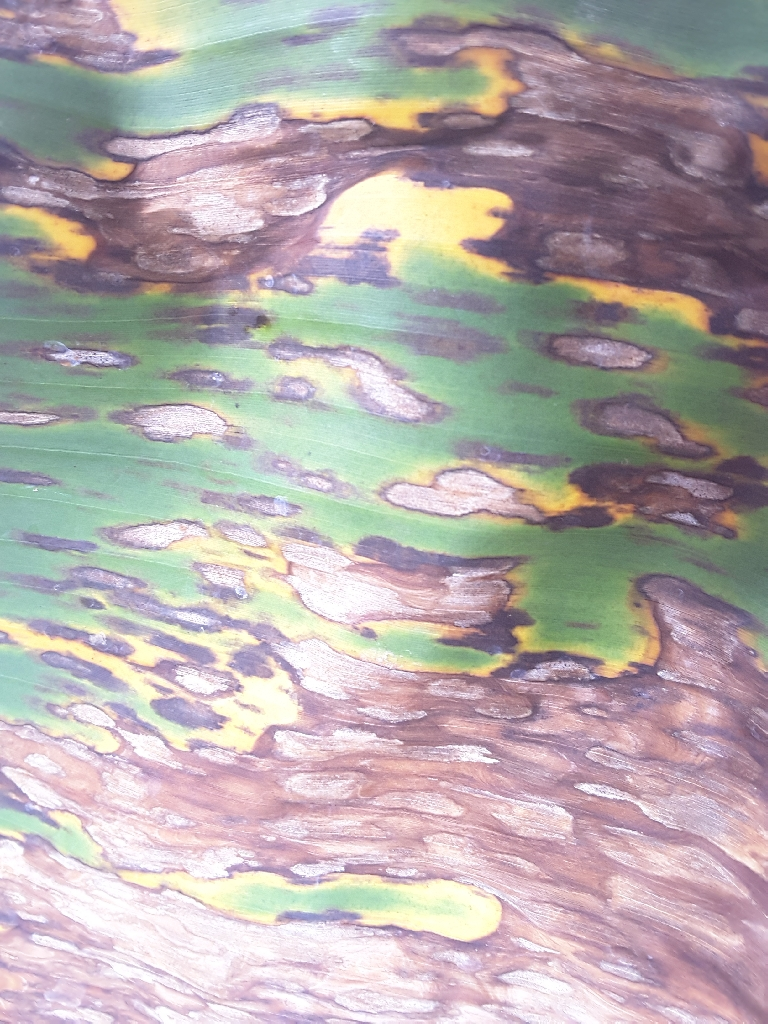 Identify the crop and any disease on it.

banana, black sigatoka
